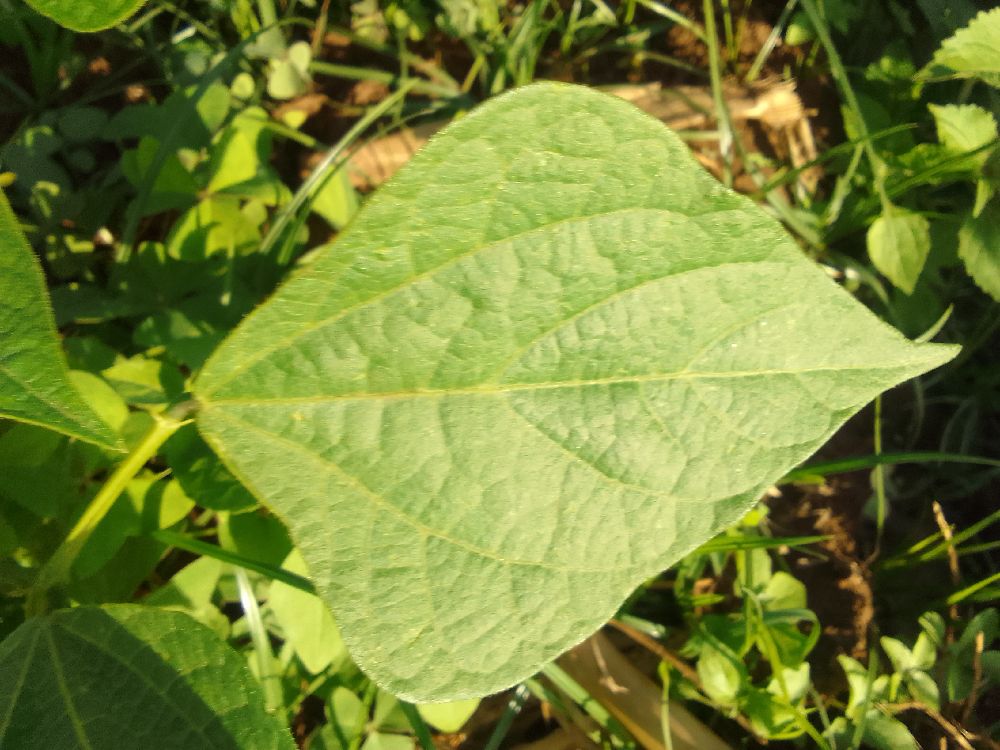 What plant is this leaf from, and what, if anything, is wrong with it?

common bean, healthy
